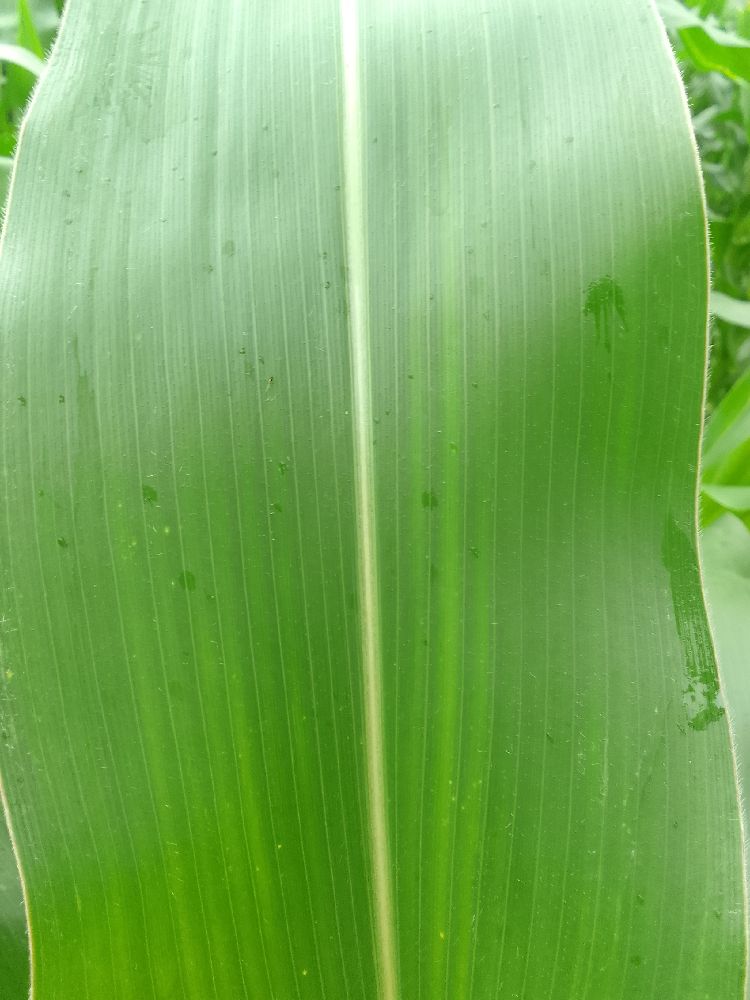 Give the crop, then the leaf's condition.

maize, healthy
